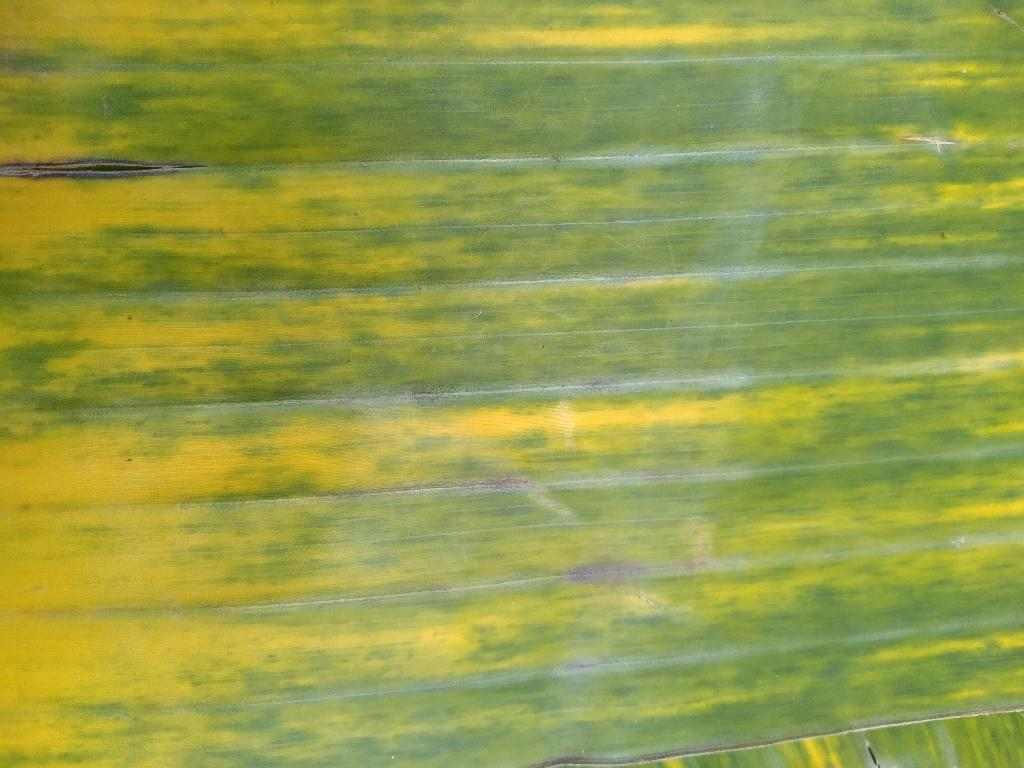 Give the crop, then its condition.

banana, fusarium wilt race 1
